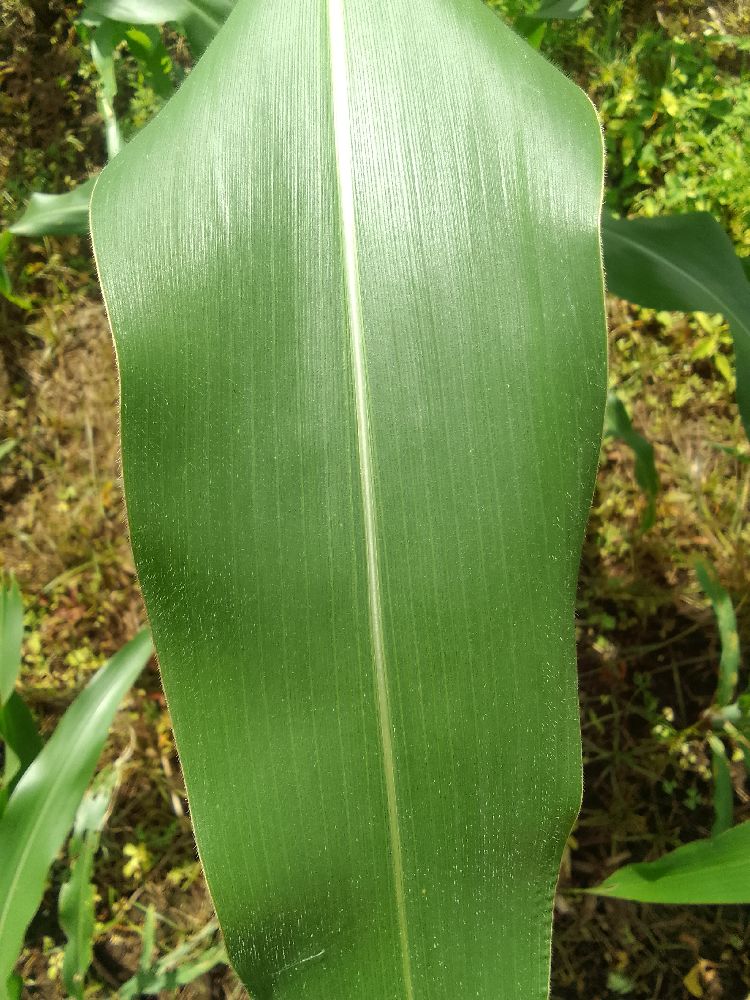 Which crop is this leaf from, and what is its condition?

maize, healthy
